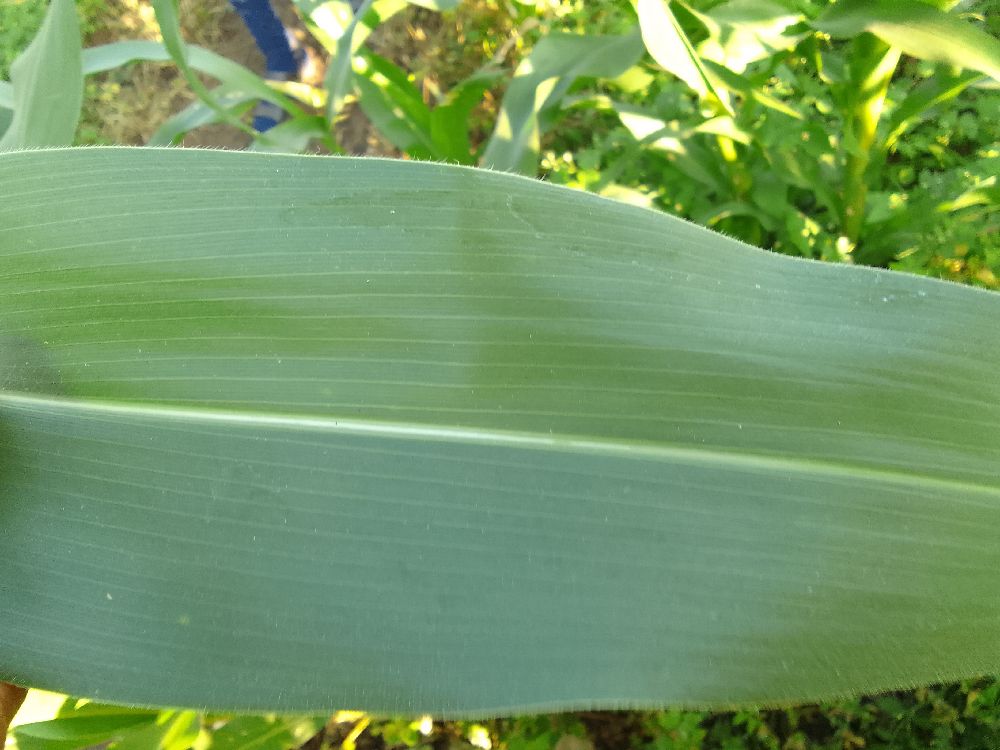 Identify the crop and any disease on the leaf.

maize, healthy
